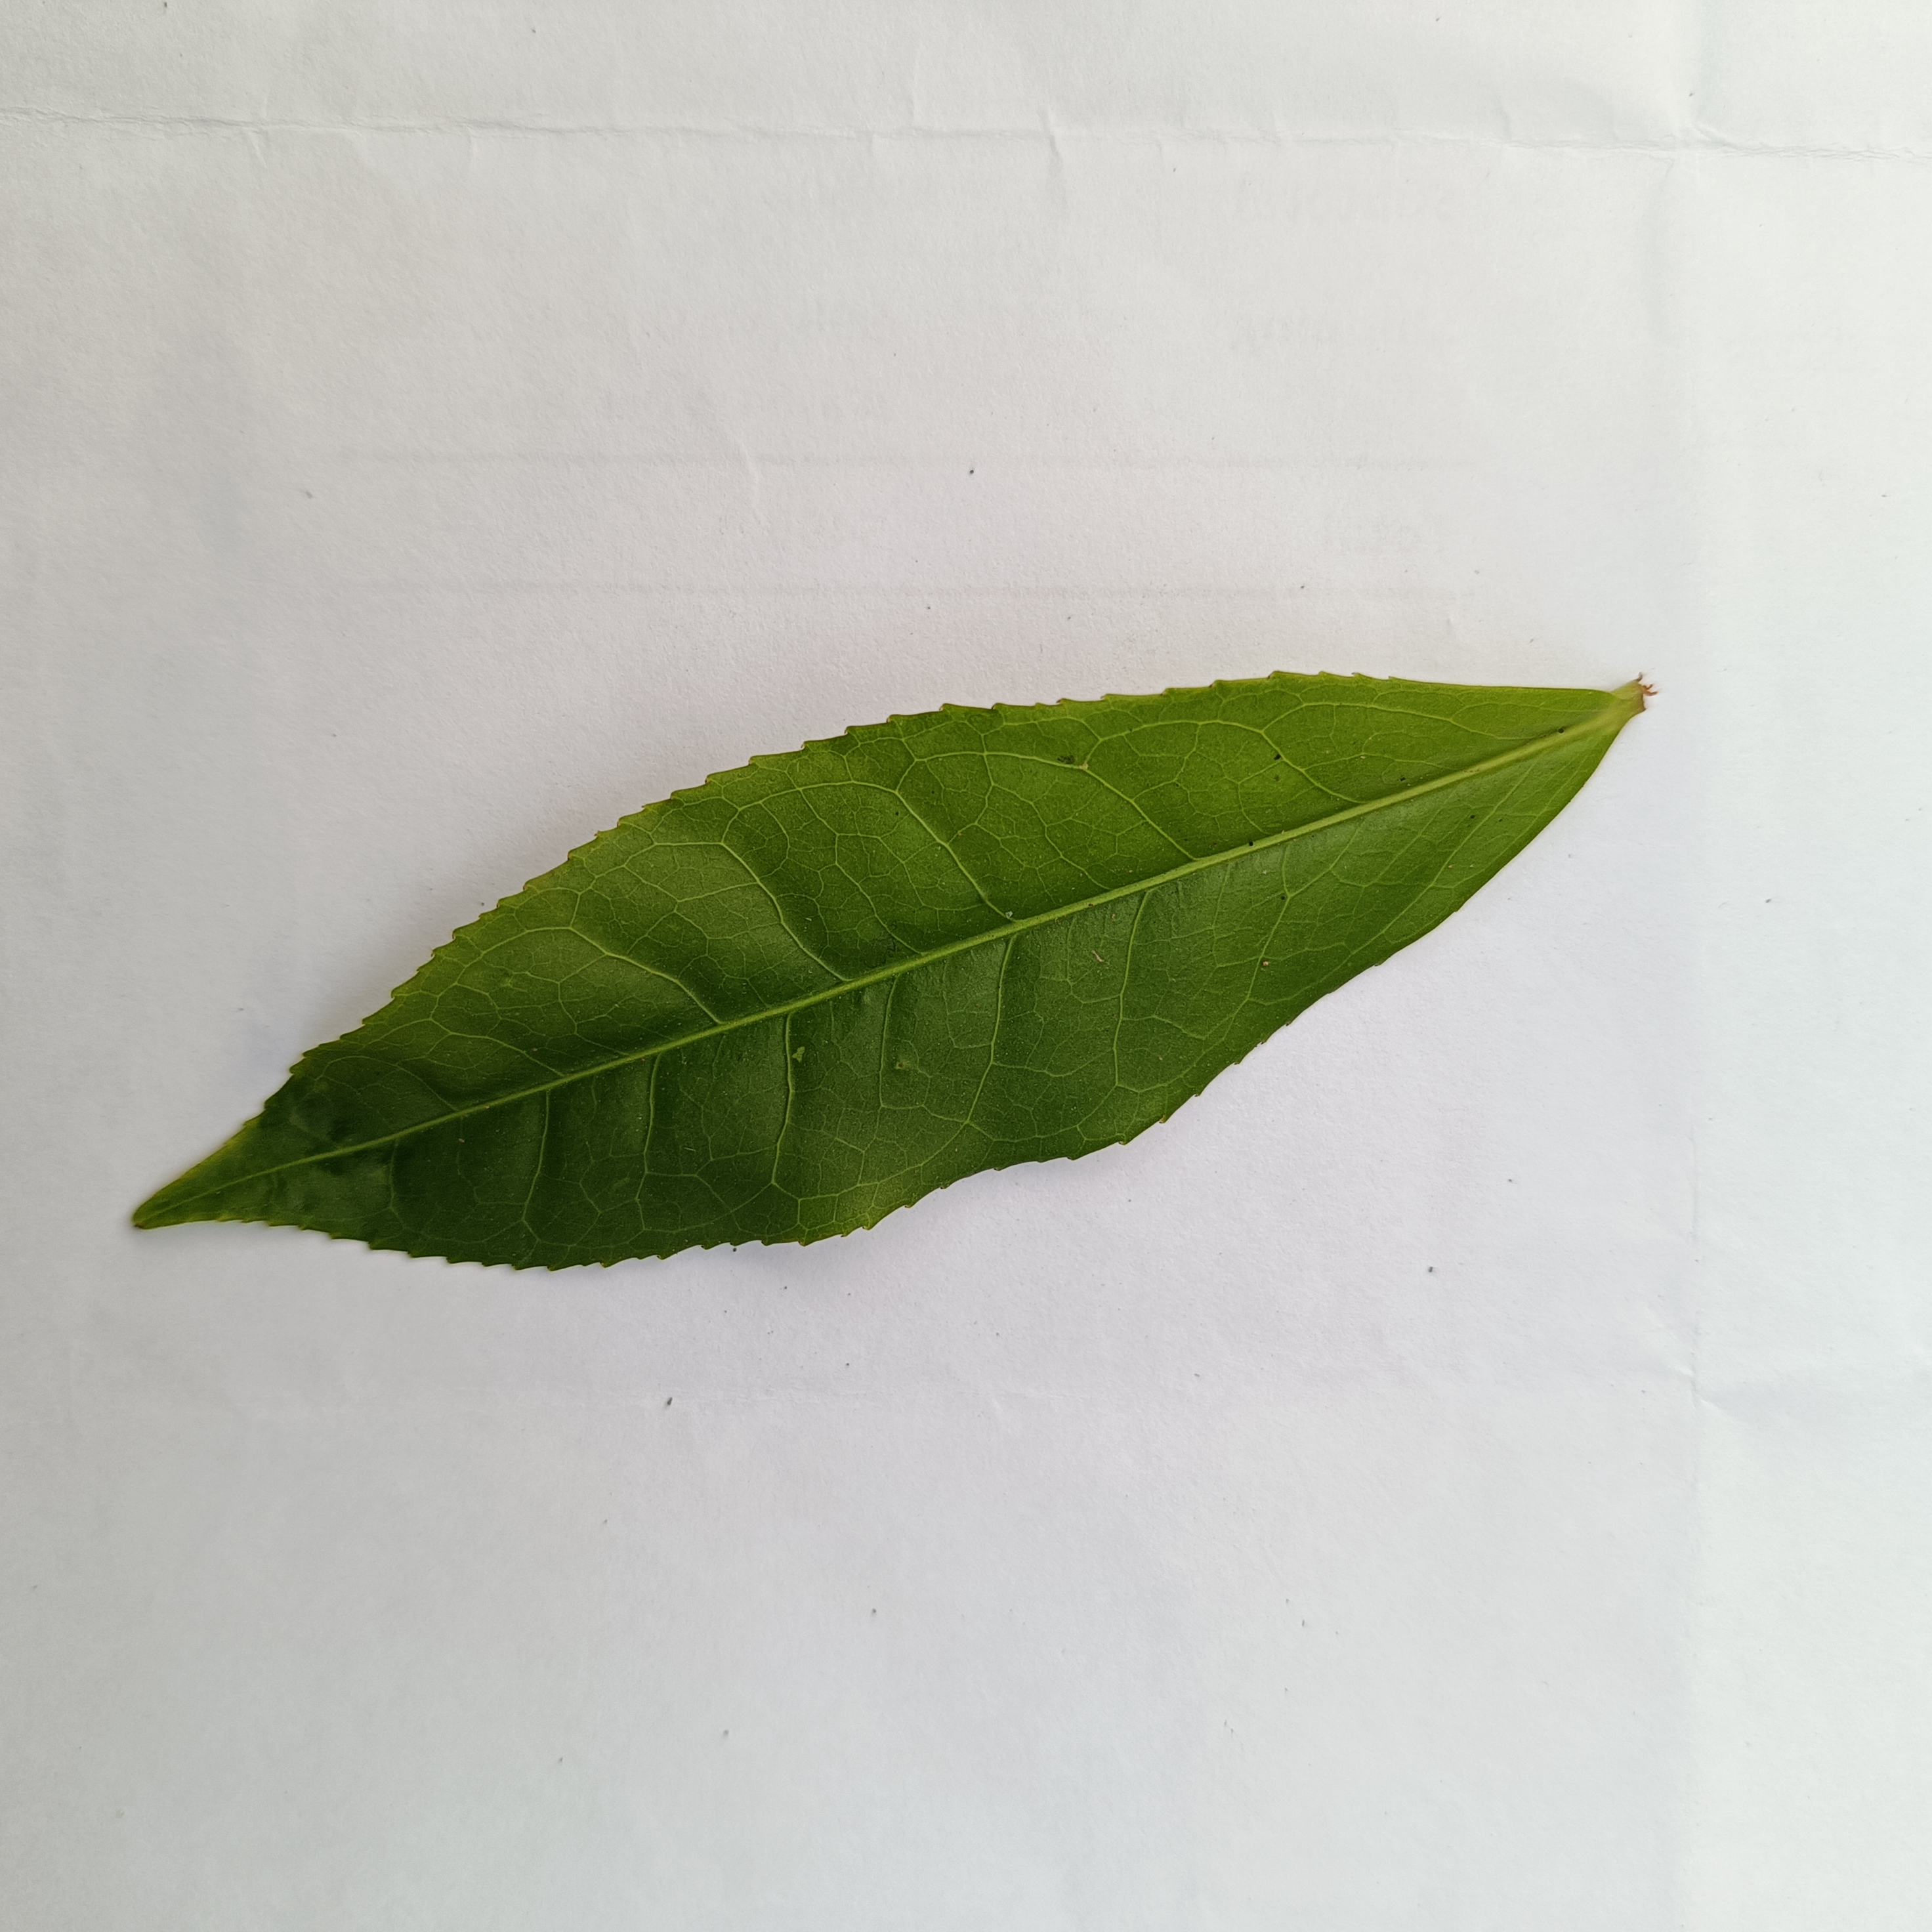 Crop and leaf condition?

tea, healthy
